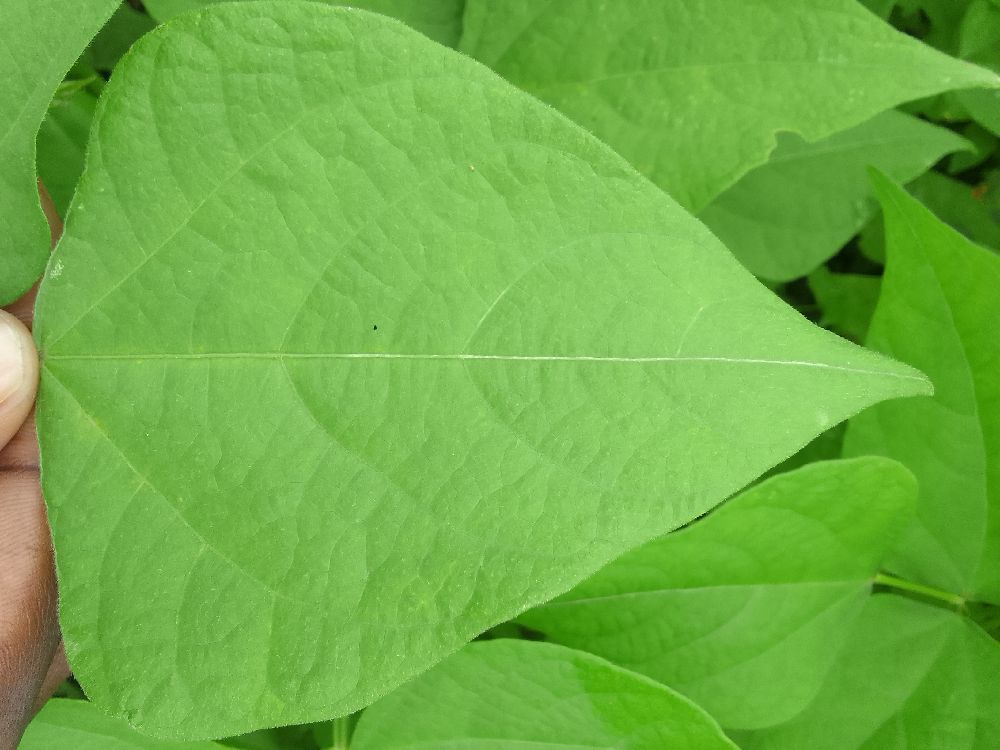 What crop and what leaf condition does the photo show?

common bean, healthy
